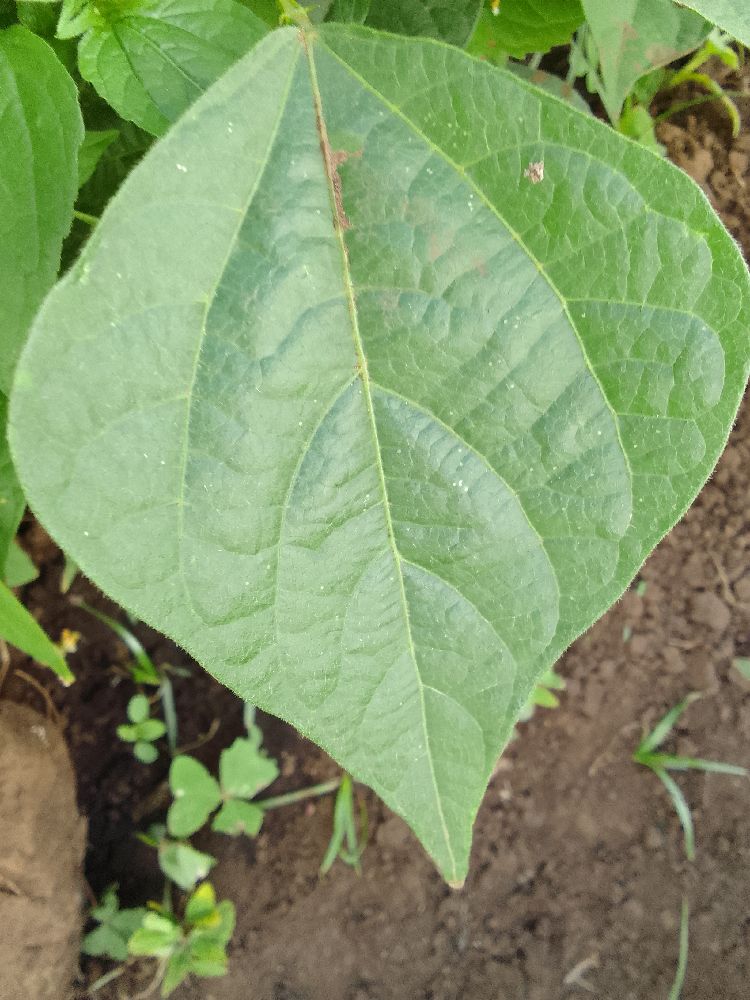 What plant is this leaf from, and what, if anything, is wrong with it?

common bean, healthy
